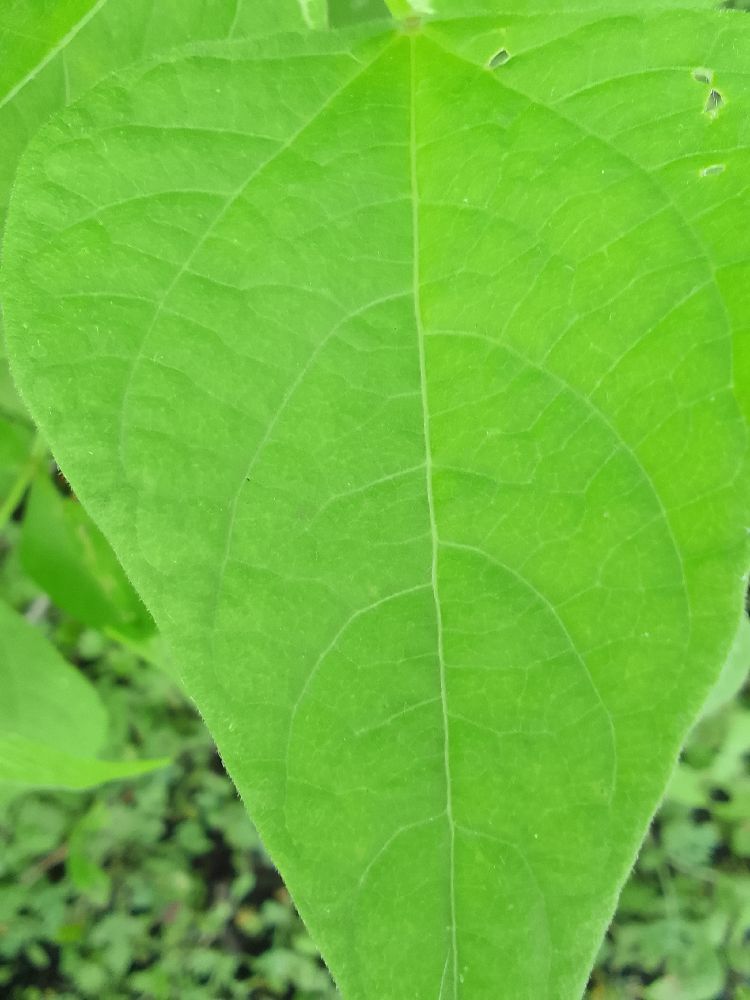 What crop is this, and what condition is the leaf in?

common bean, healthy
